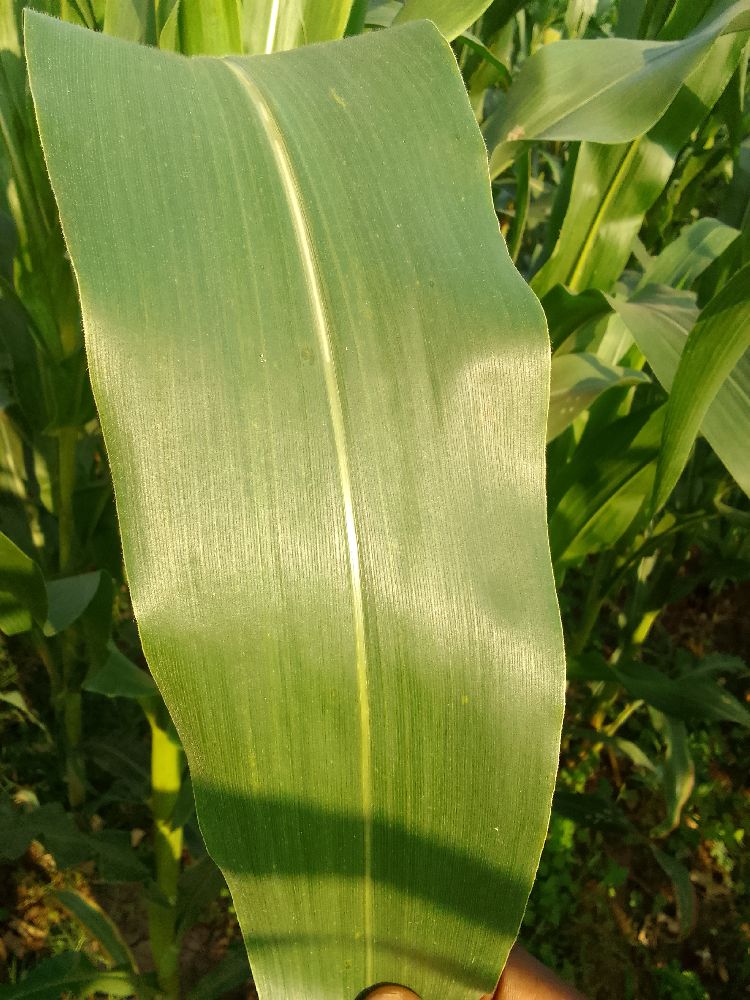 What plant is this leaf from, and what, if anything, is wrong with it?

maize, healthy
